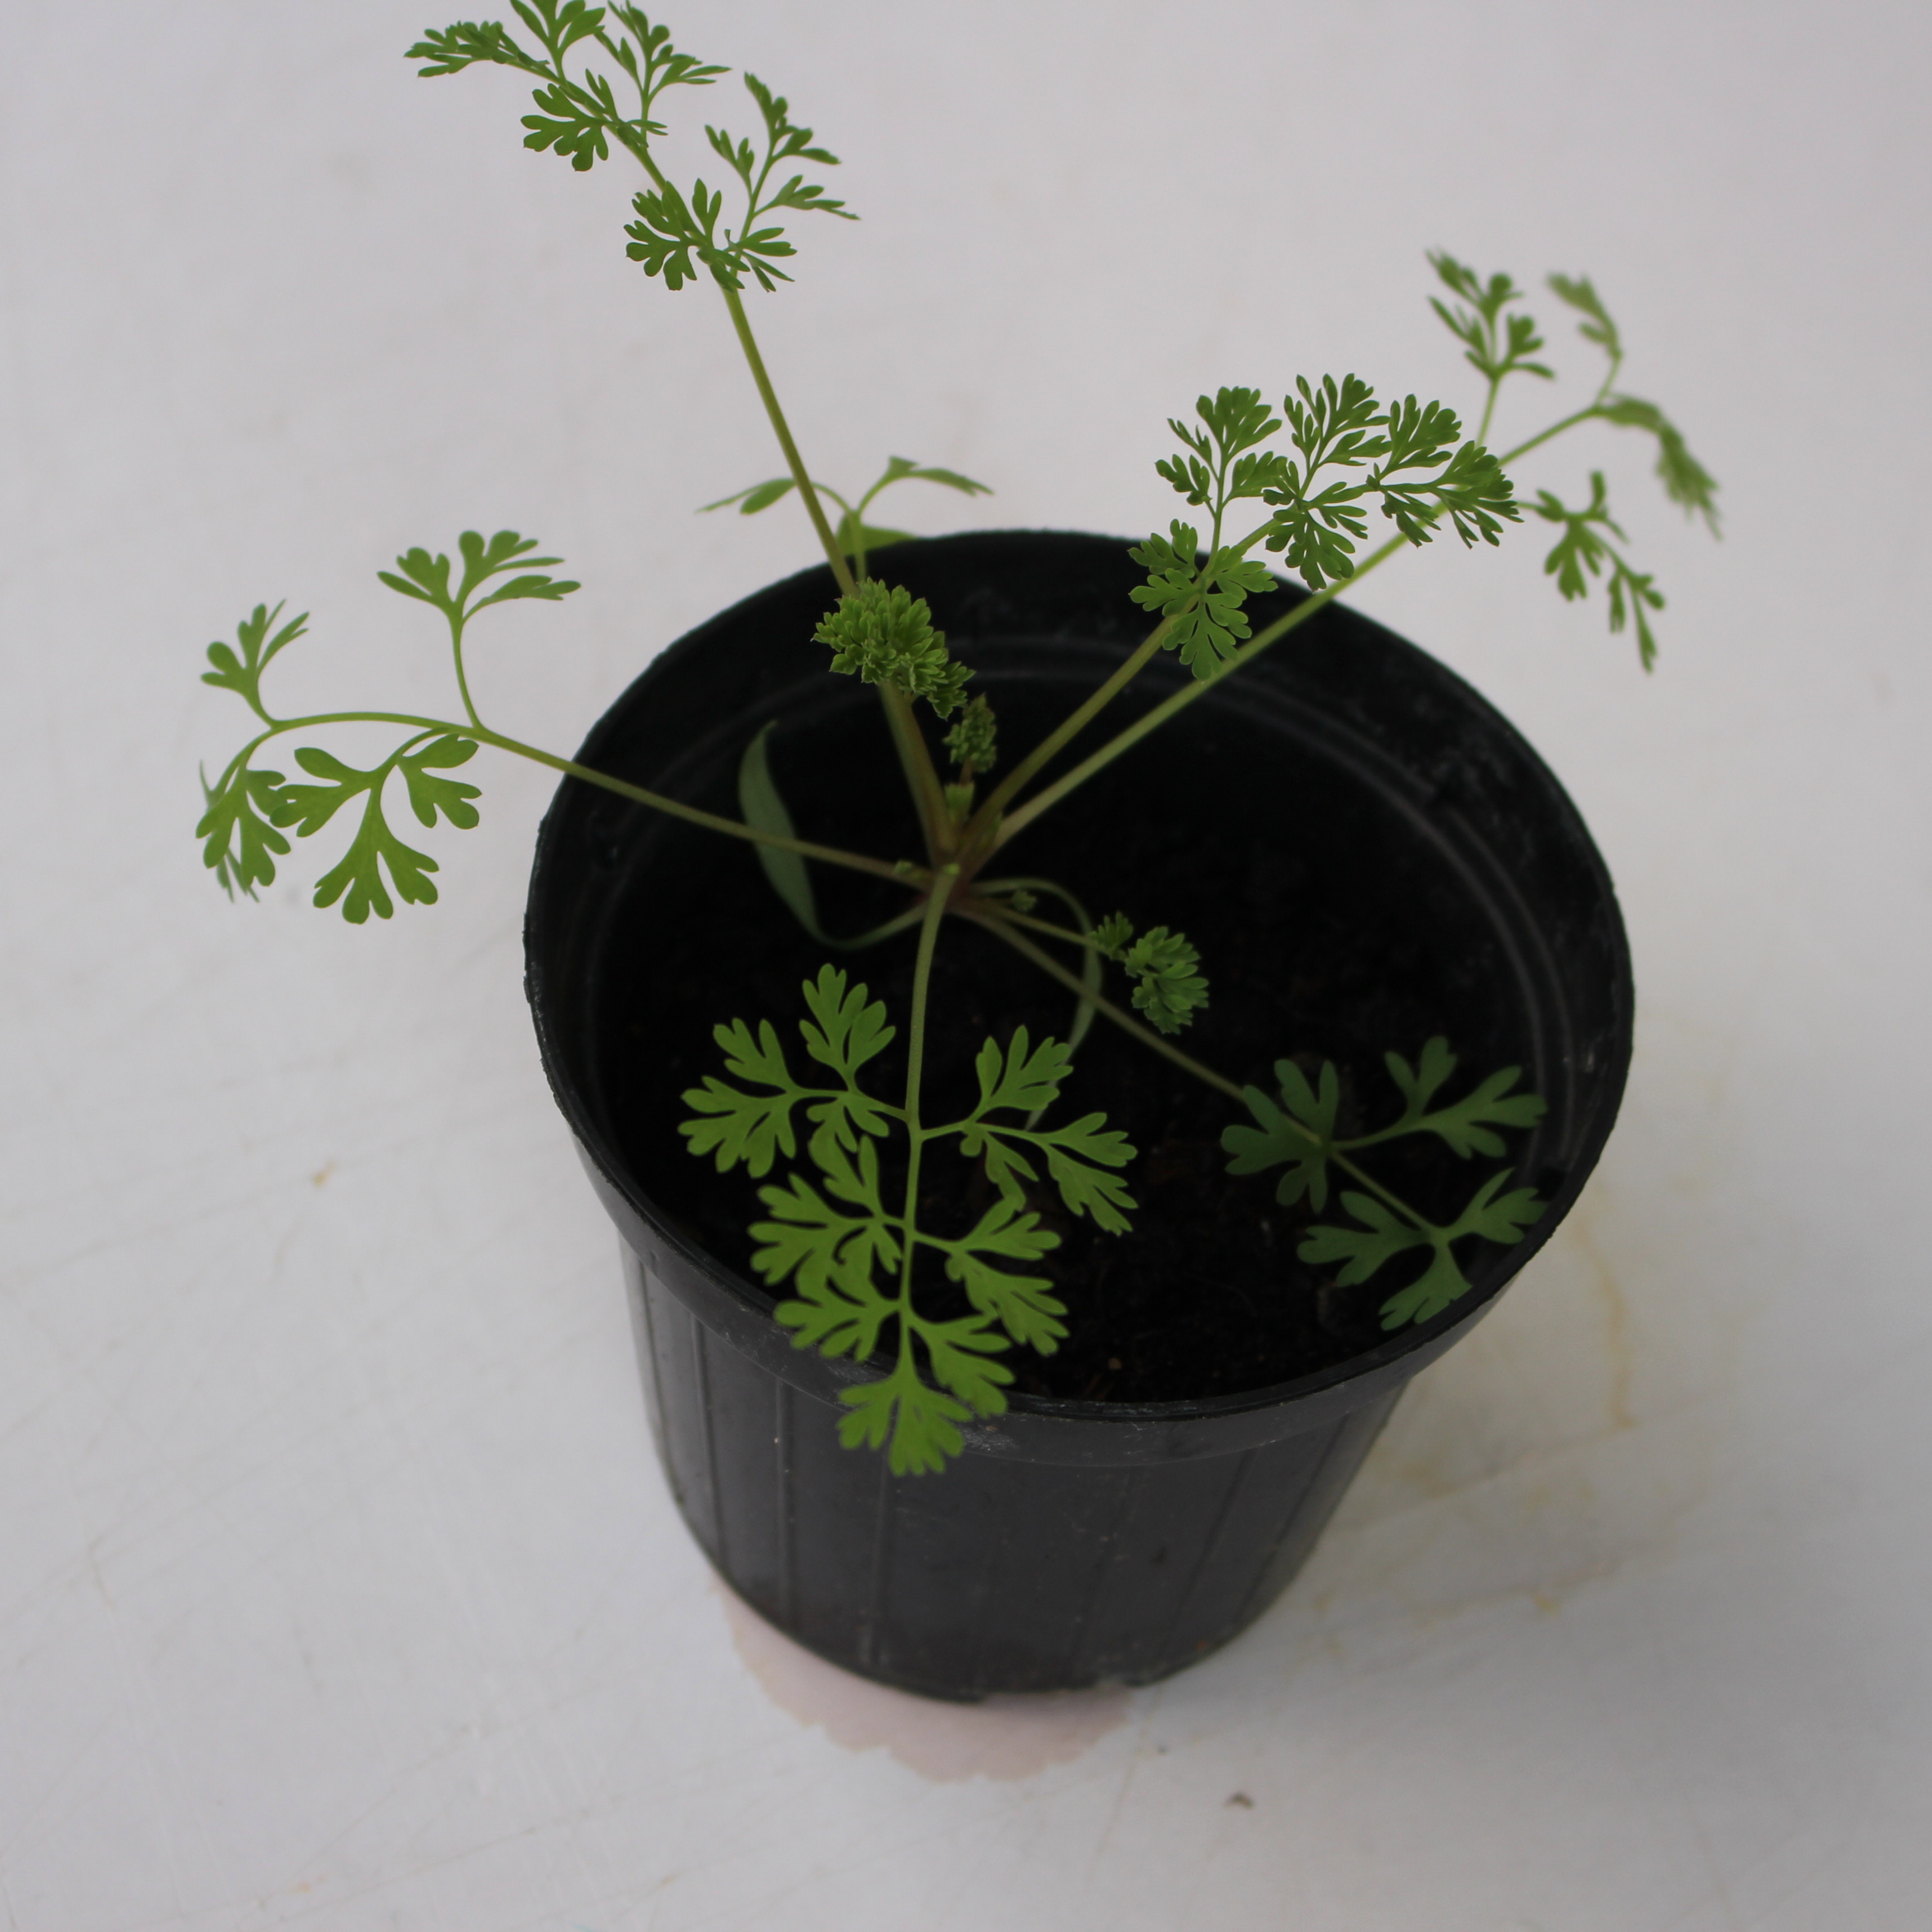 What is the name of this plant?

Fumaria officinalis
